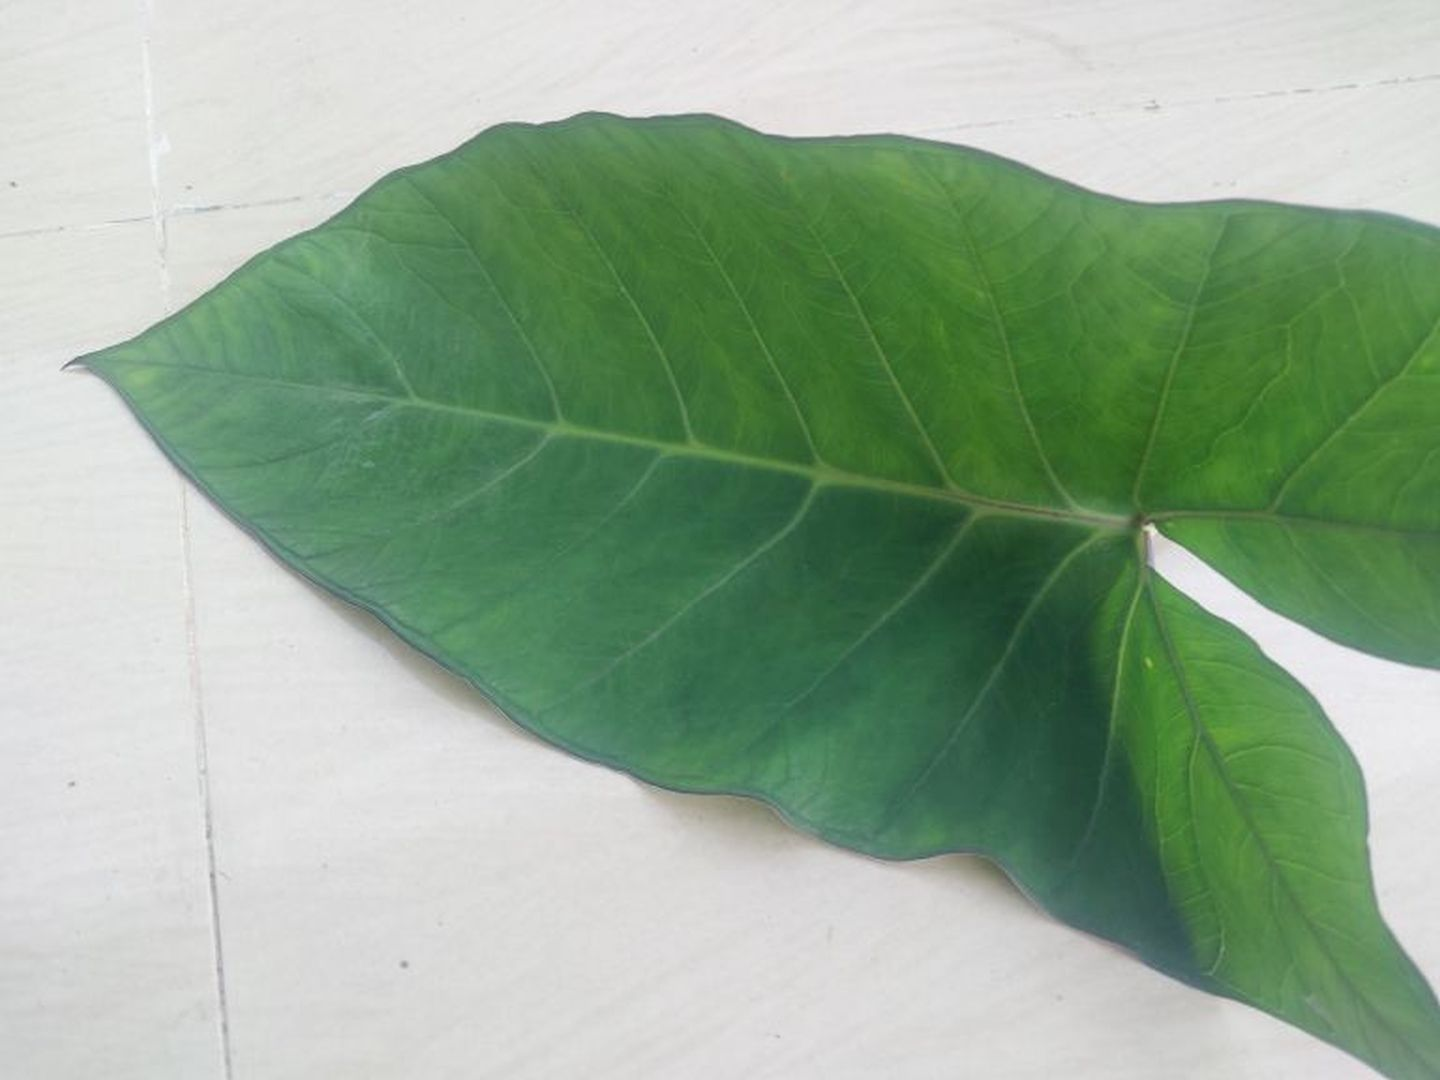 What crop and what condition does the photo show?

taro, healthy
